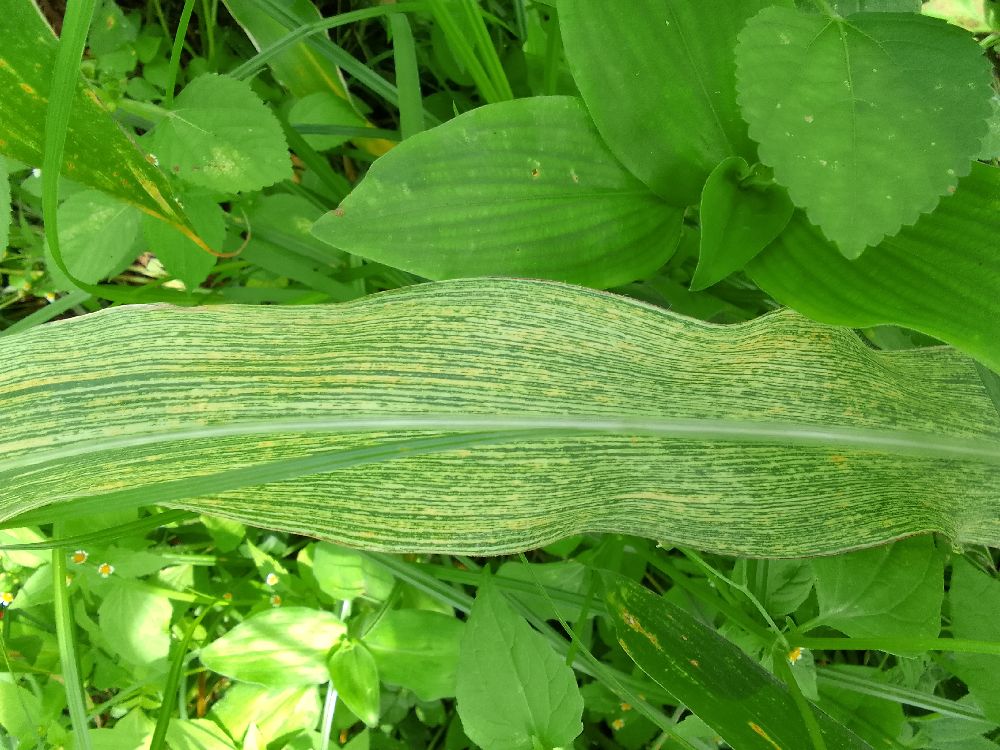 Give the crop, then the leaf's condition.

maize, maize streak virus
